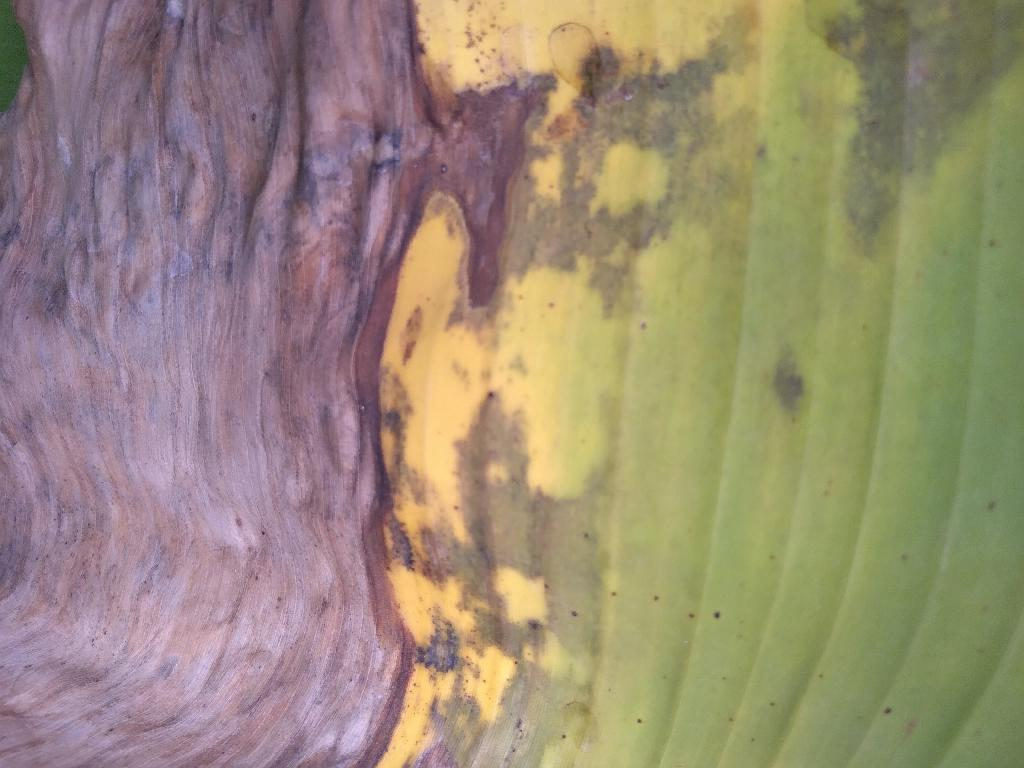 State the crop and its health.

banana, black sigatoka
